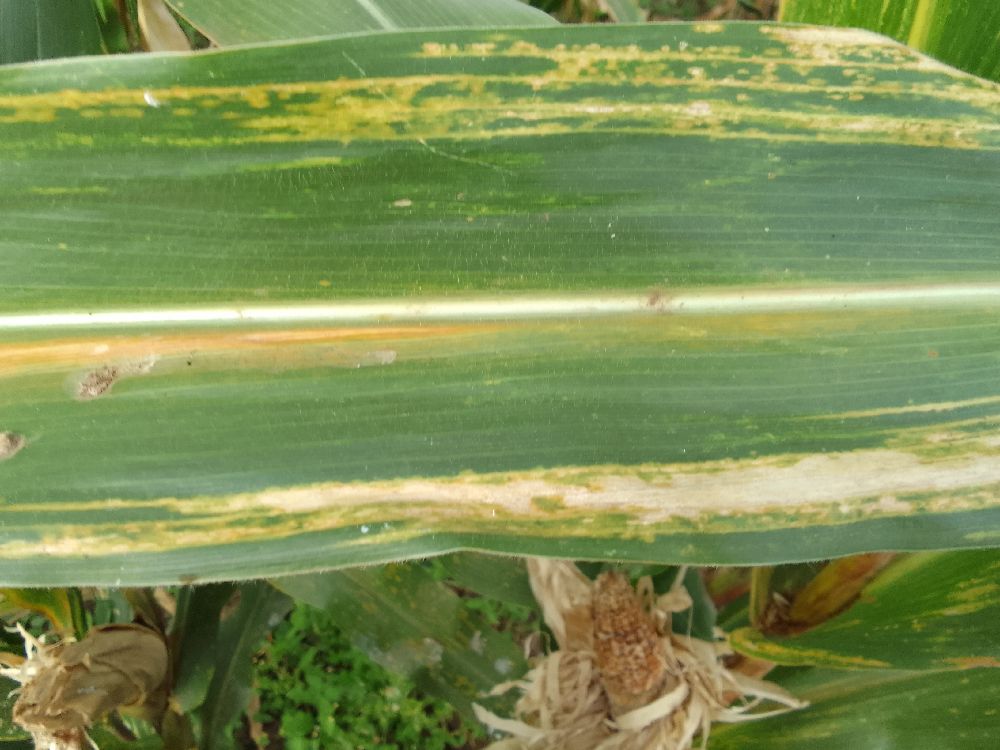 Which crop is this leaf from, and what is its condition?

maize, maize lethal necrosis
